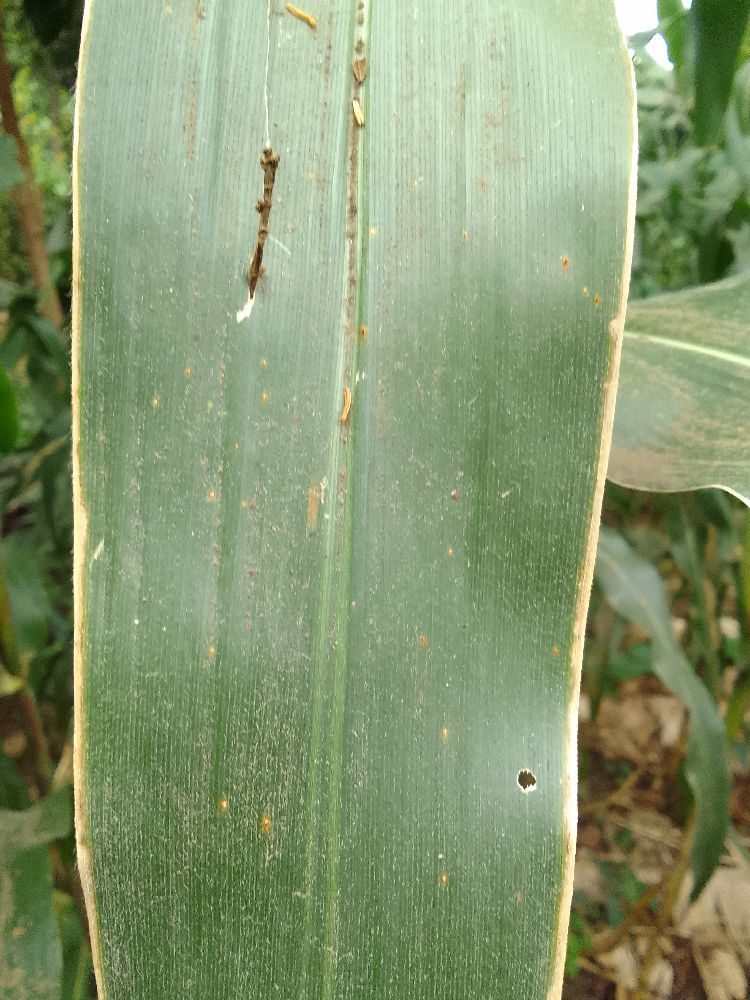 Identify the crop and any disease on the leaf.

maize, healthy
